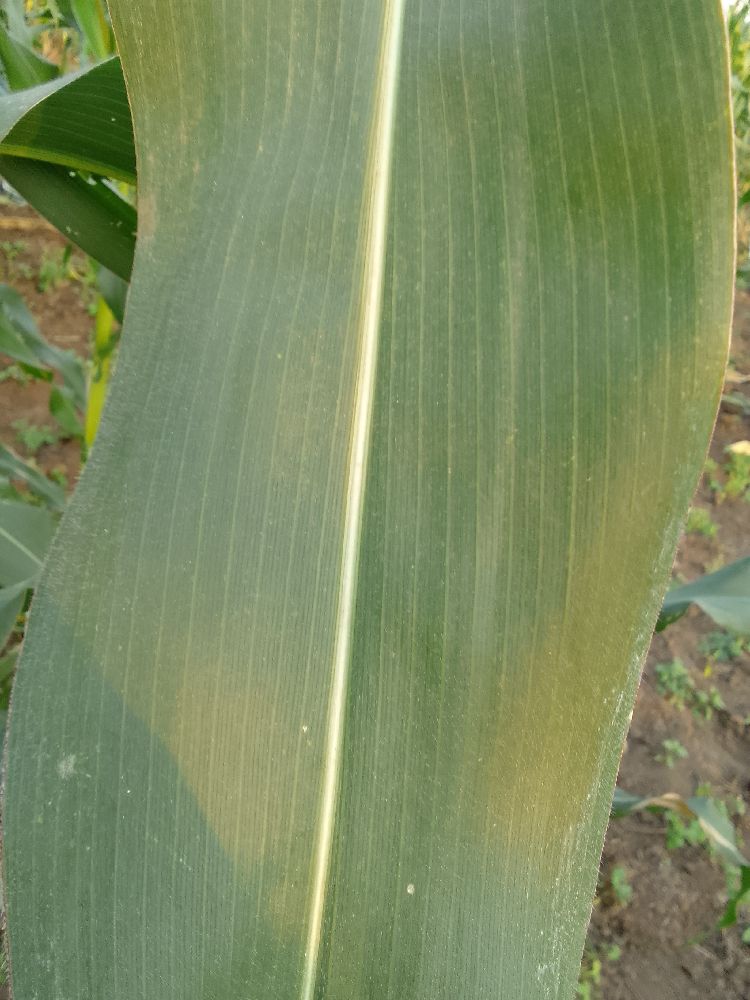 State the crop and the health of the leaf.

maize, healthy
